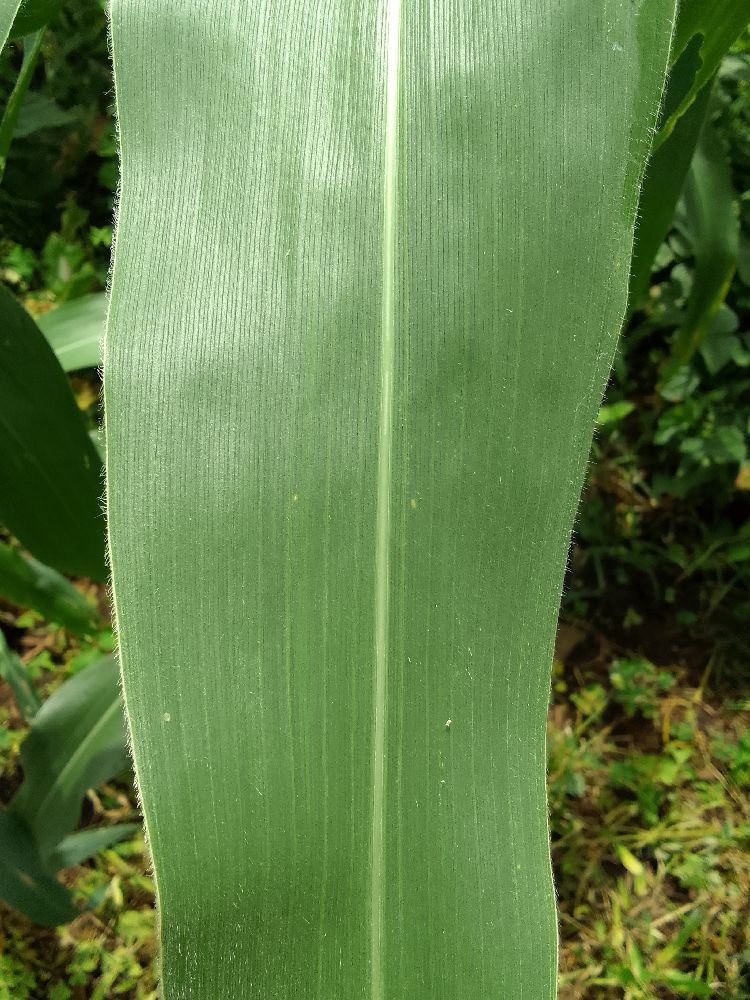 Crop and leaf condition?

maize, healthy
